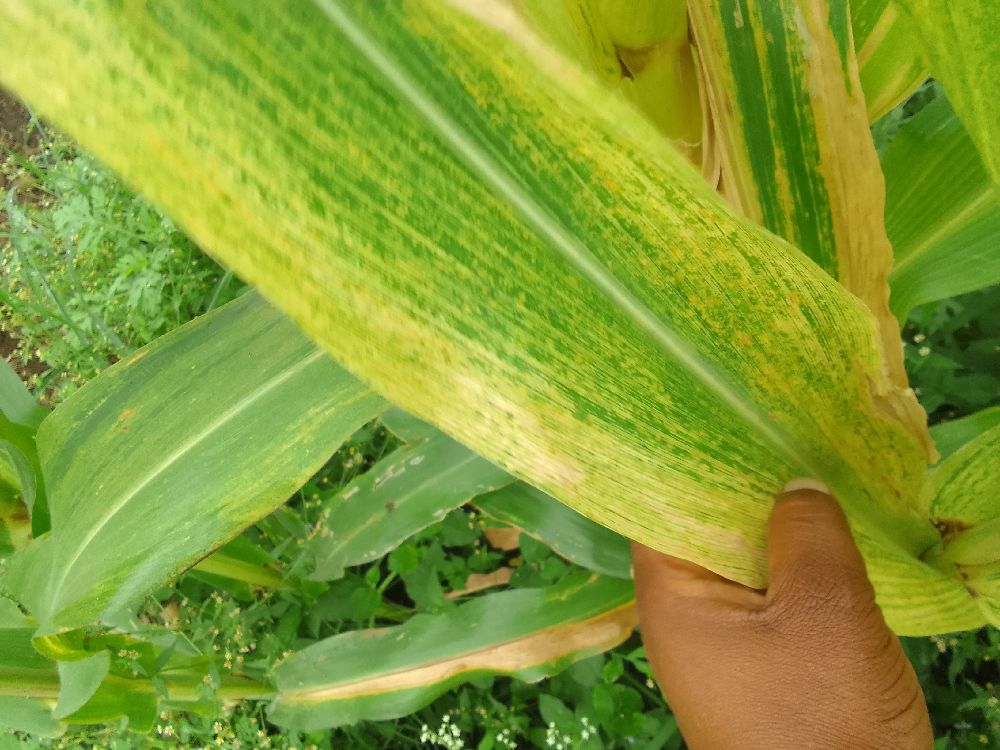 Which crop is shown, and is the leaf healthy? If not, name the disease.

maize, maize lethal necrosis
